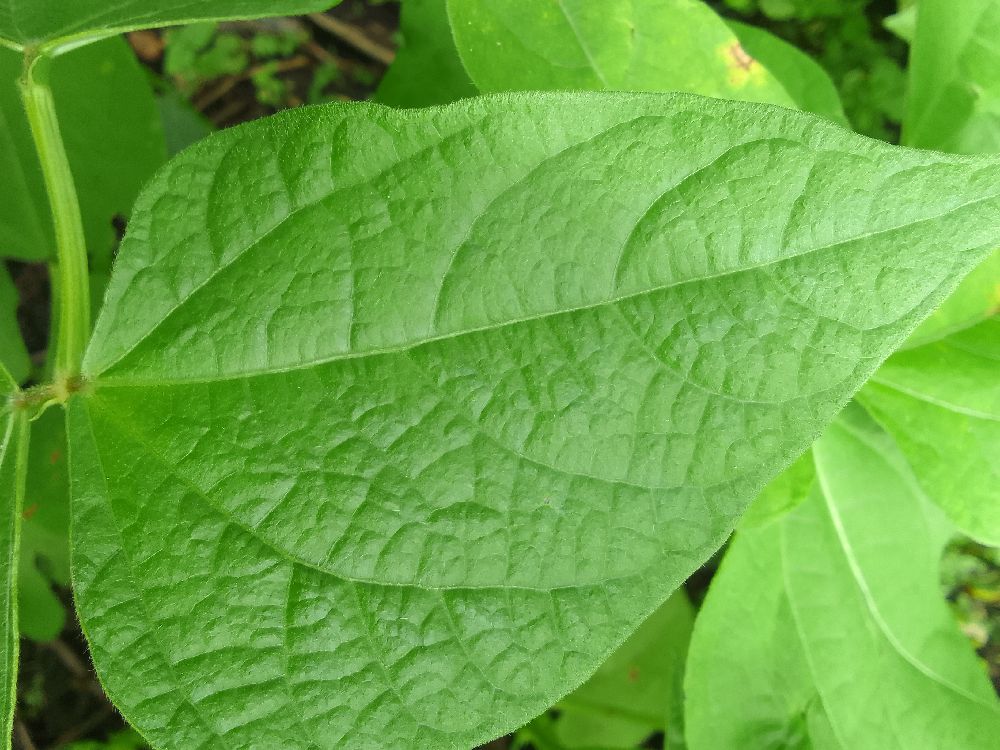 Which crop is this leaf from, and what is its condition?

common bean, healthy
